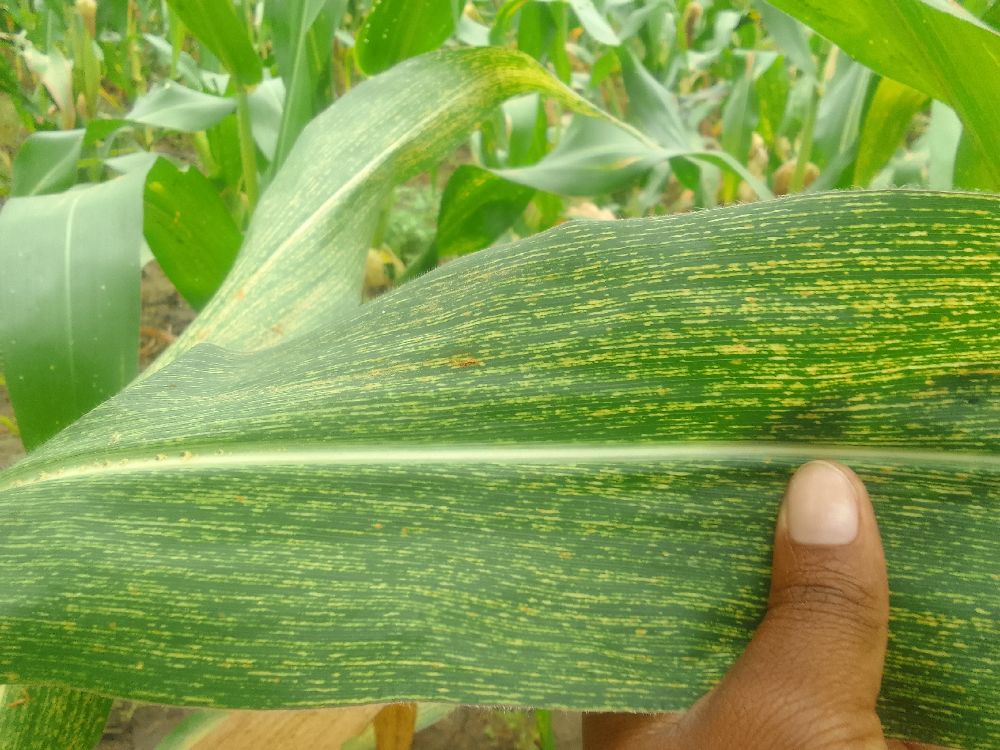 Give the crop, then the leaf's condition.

maize, maize streak virus
